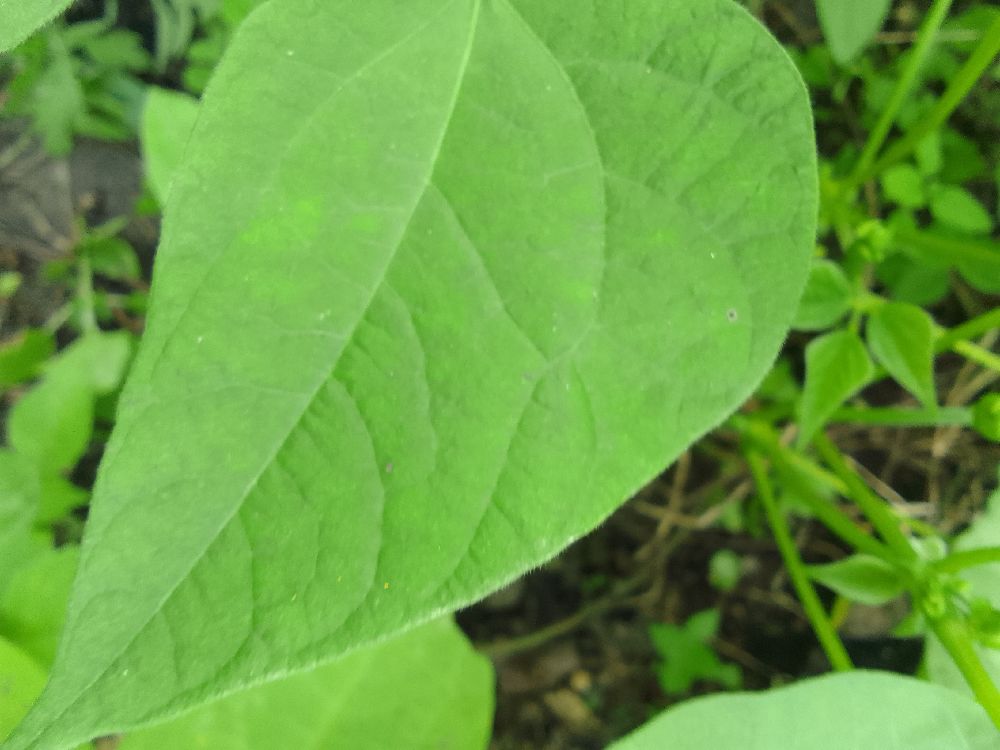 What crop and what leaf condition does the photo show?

common bean, healthy
